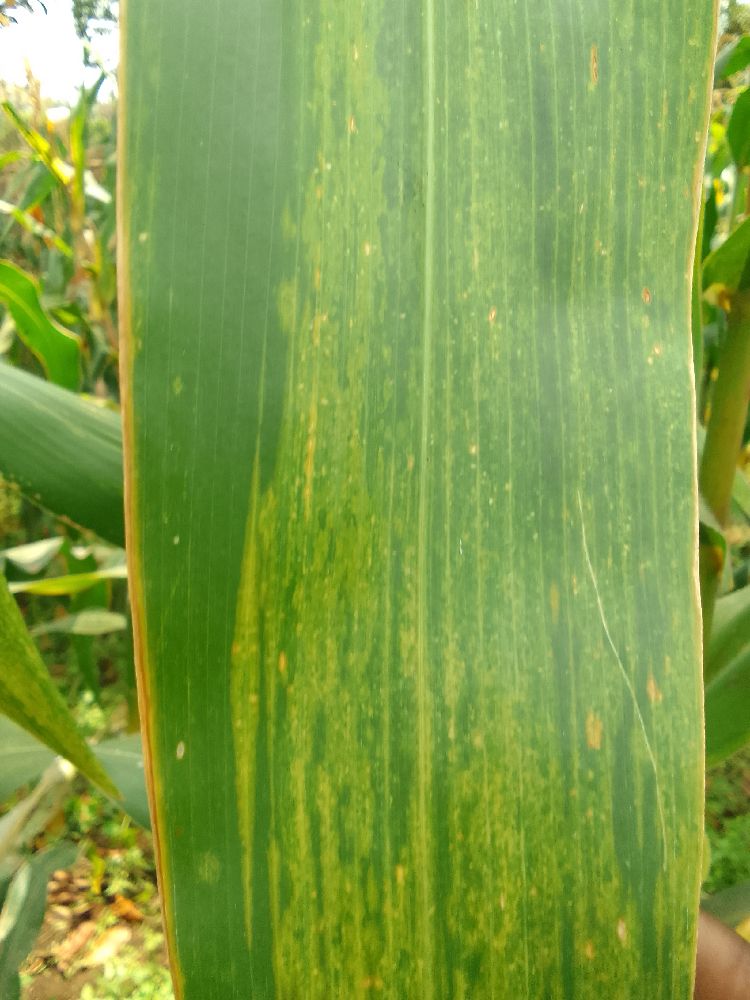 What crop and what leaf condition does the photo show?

maize, maize lethal necrosis
